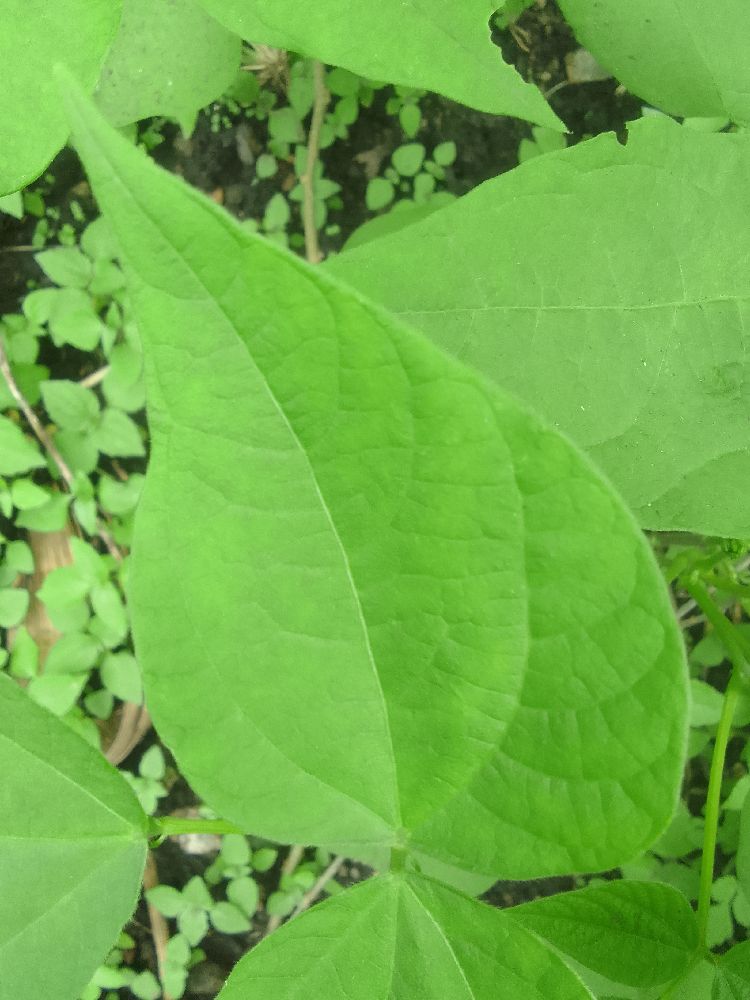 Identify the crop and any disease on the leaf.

common bean, healthy
